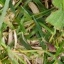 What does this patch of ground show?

grass
